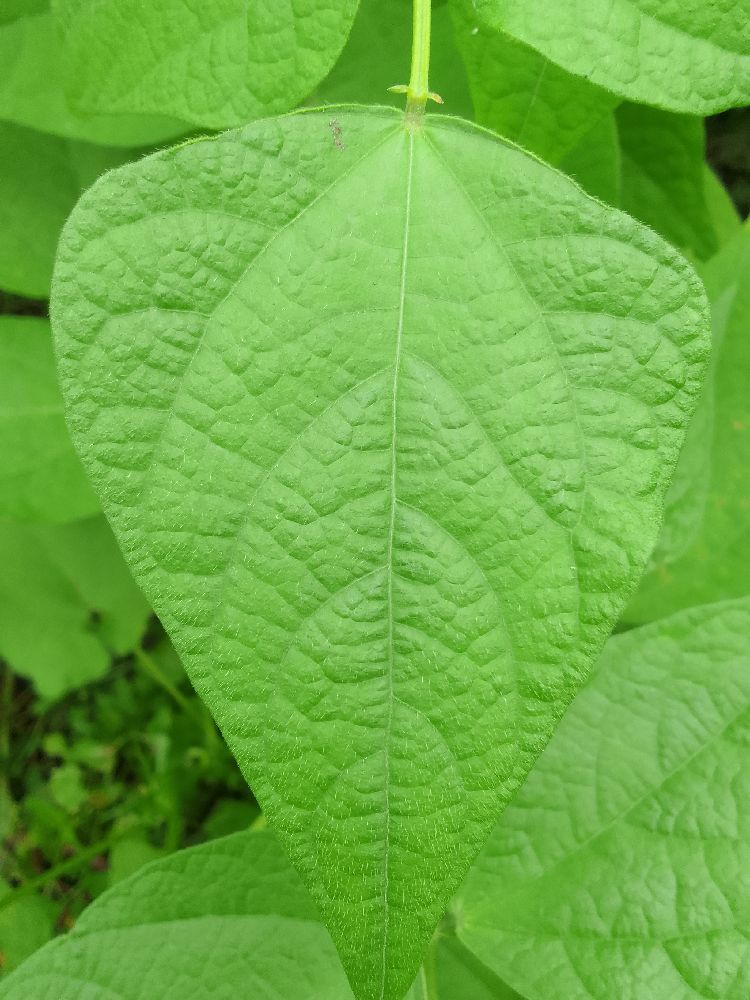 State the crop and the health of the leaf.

common bean, healthy
